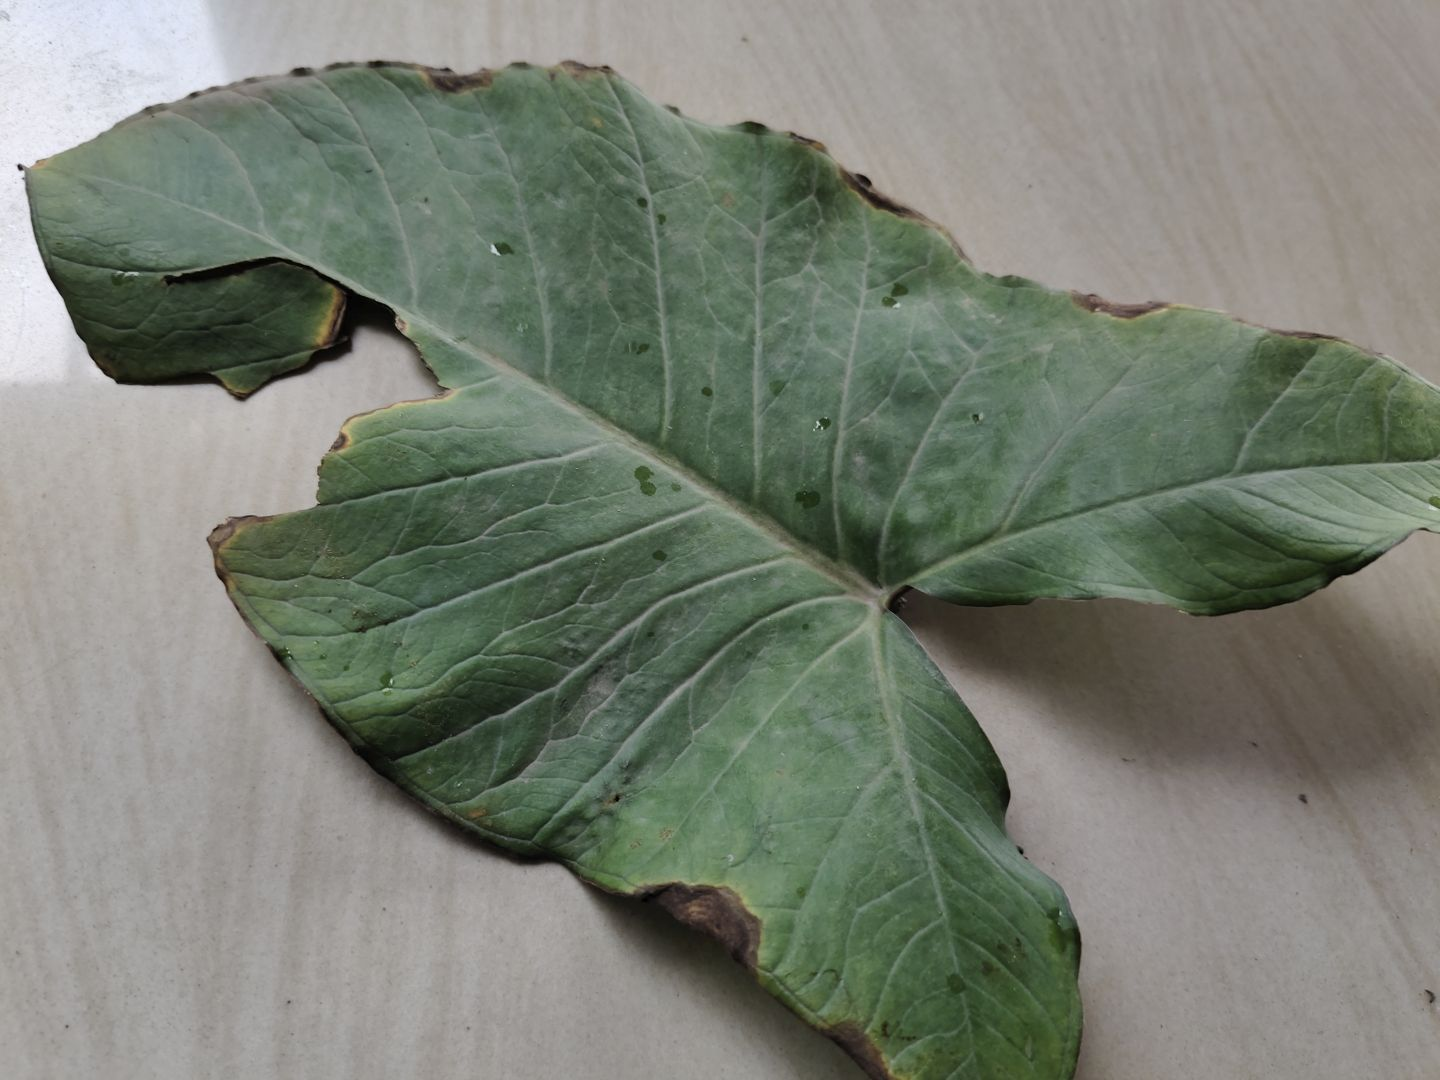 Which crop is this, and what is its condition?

taro, leaf blight
